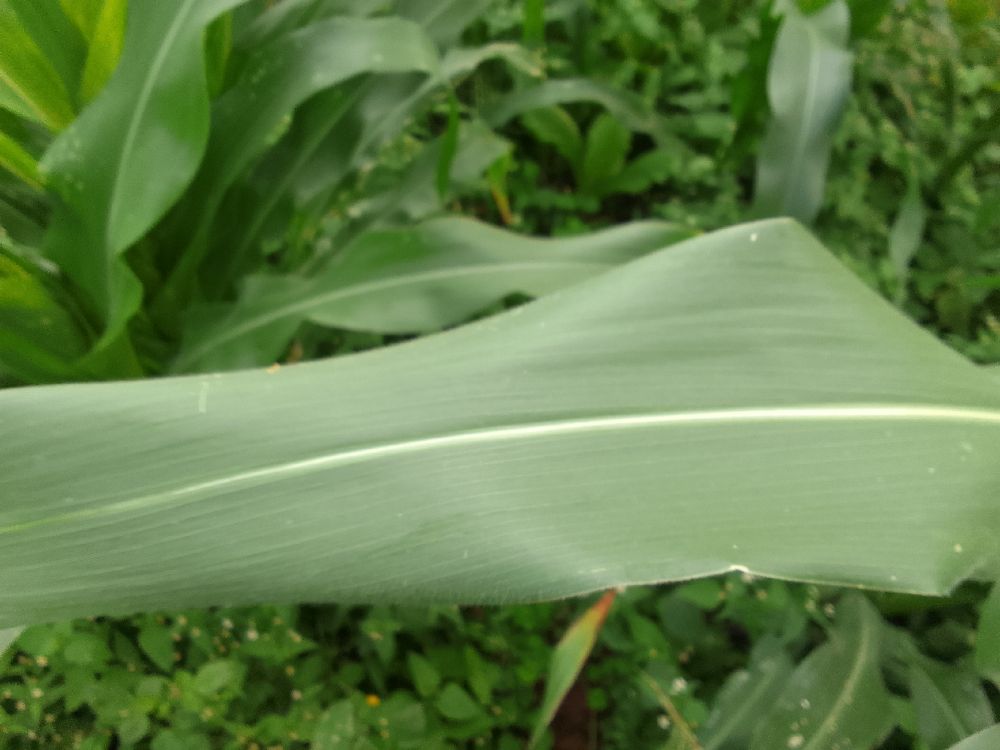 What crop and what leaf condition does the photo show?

maize, healthy
